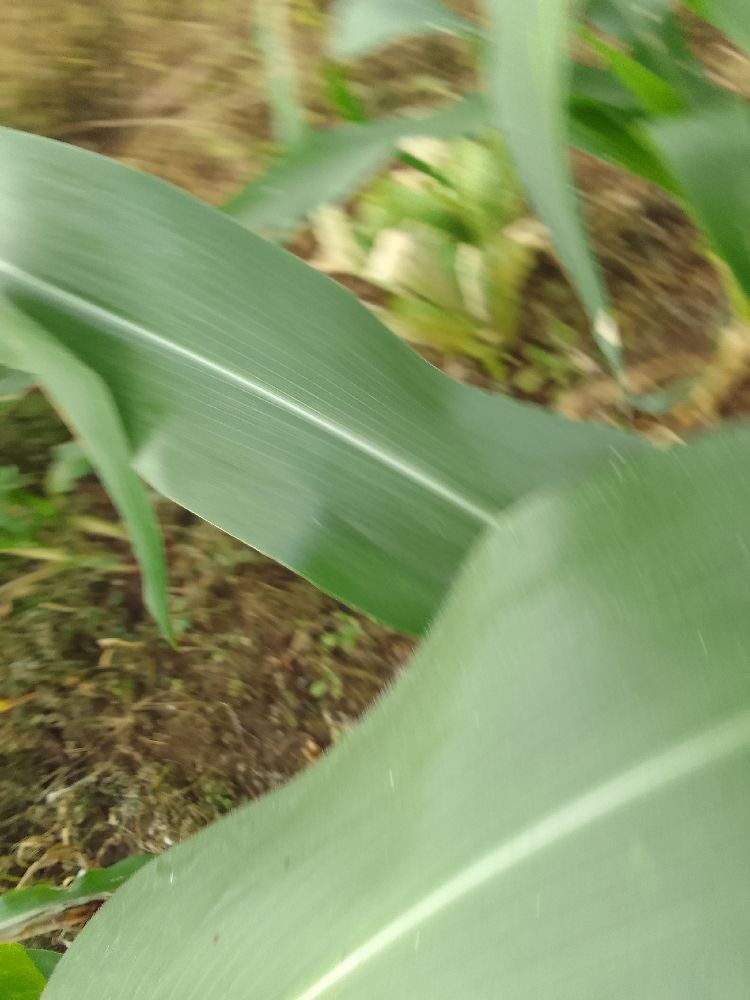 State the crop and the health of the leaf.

maize, healthy
